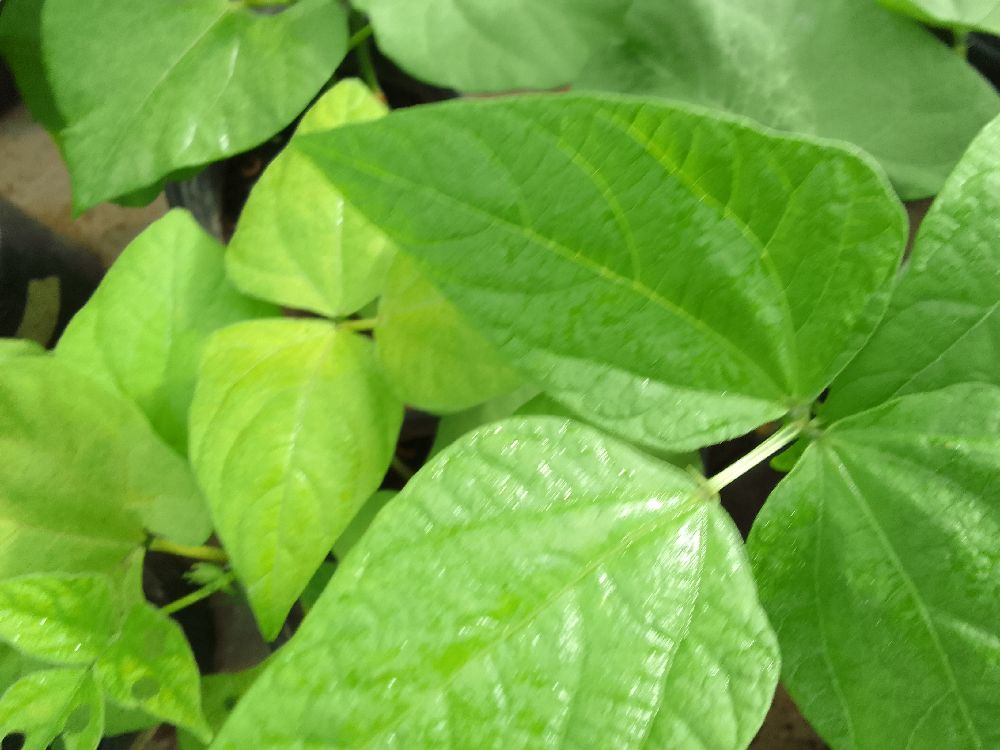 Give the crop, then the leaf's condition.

common bean, healthy
